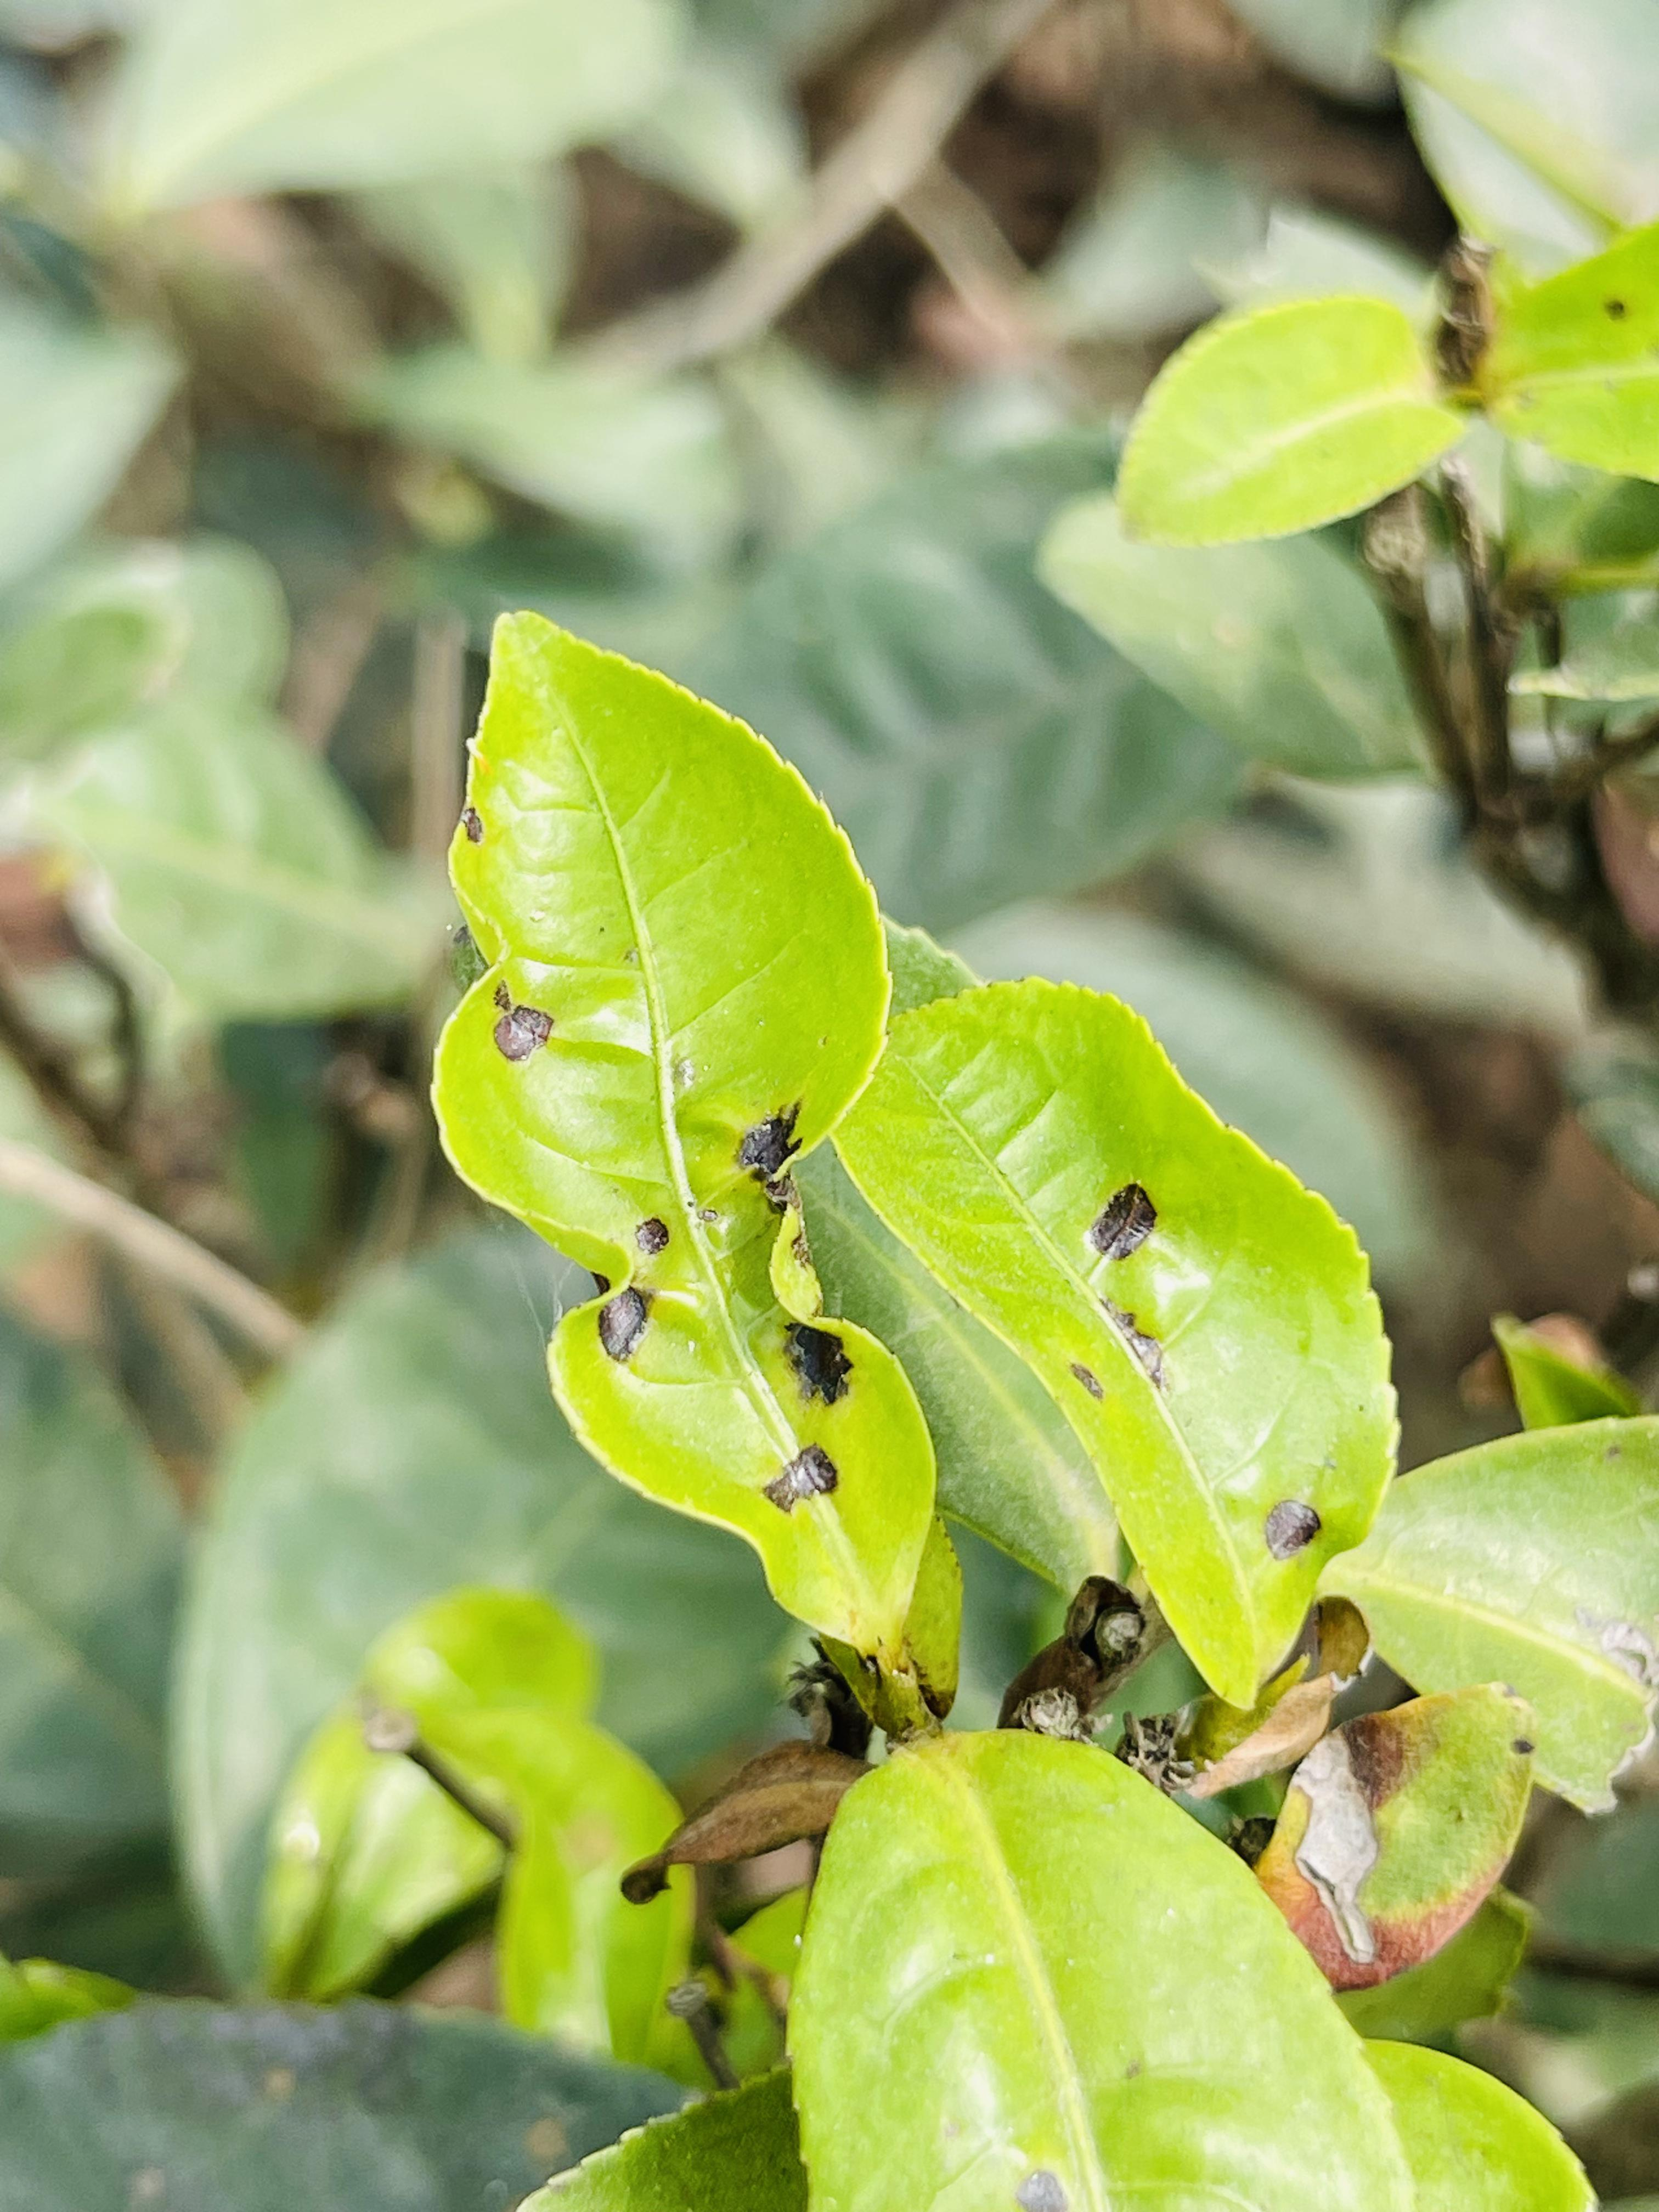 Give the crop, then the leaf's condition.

tea, helopeltis
